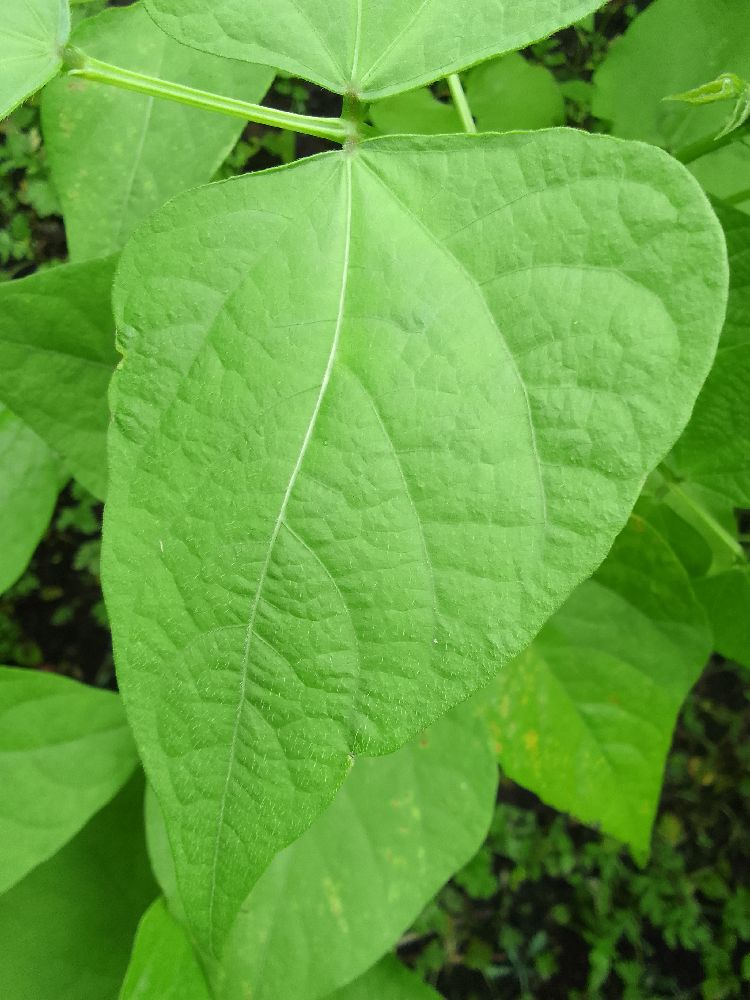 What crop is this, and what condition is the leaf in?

common bean, healthy
